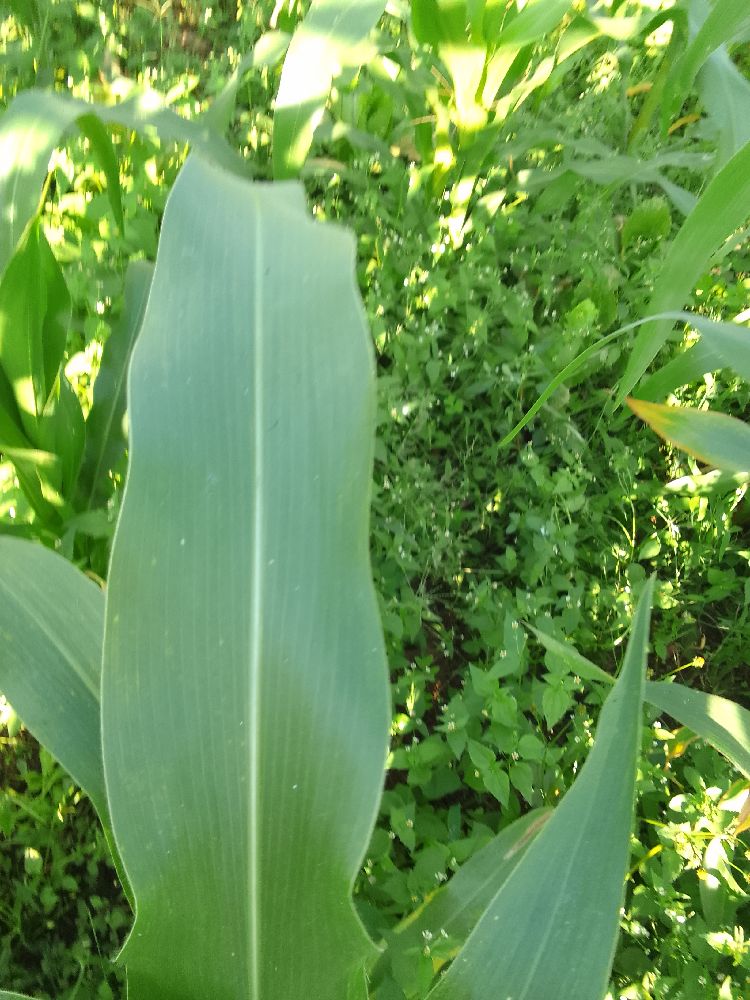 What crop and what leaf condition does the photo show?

maize, healthy
